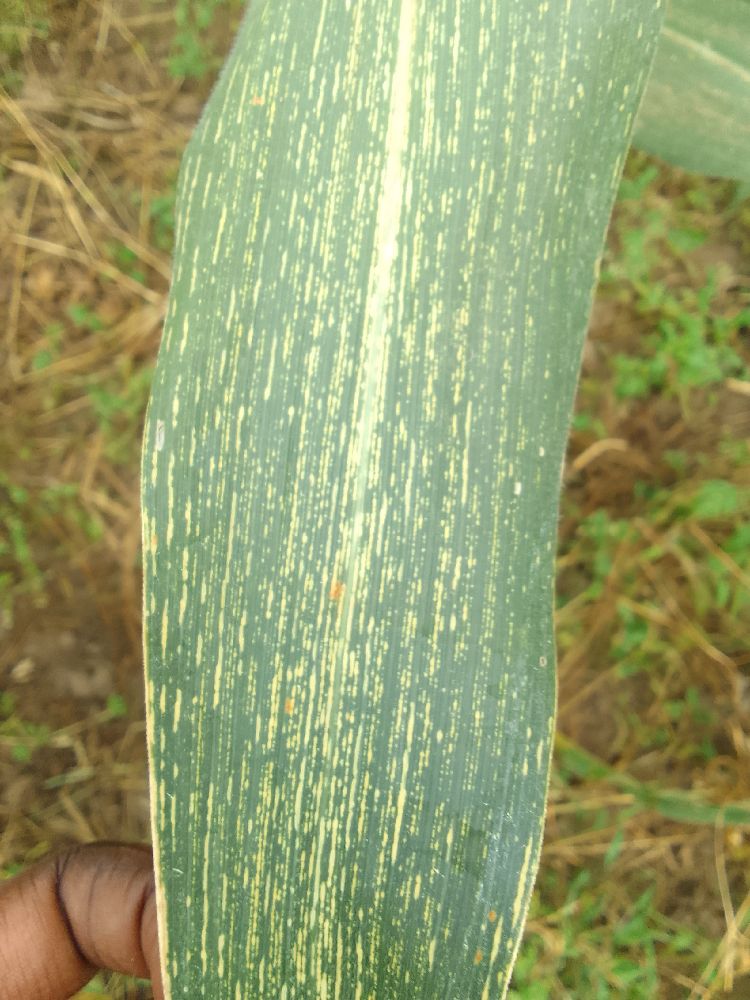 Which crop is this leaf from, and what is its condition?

maize, maize streak virus
